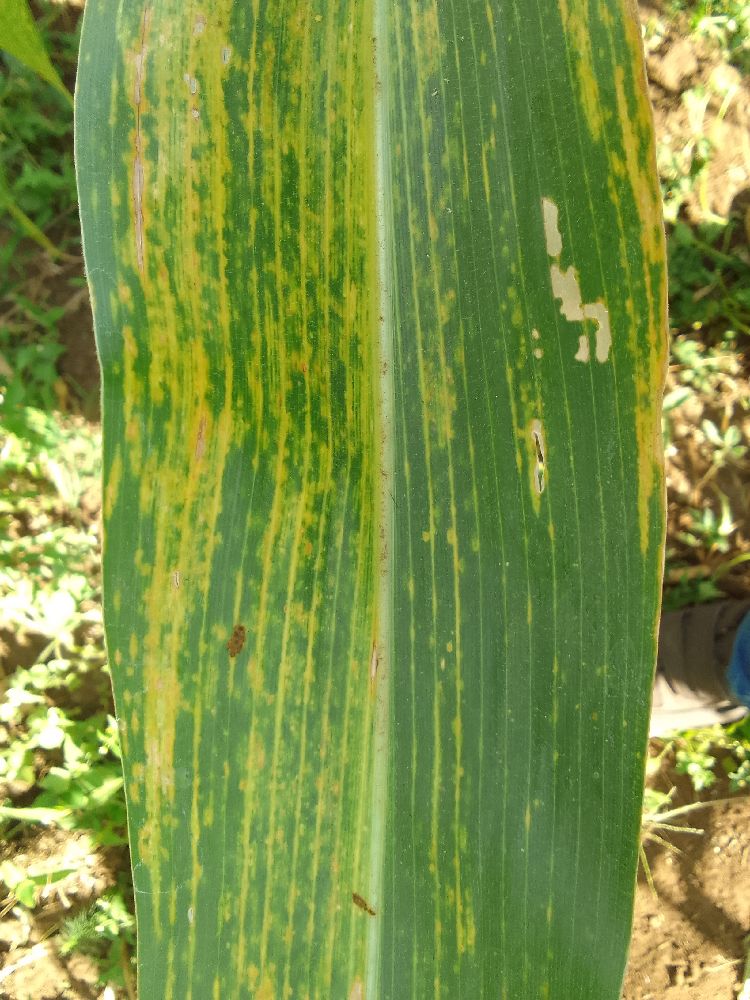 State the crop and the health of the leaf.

maize, maize lethal necrosis
